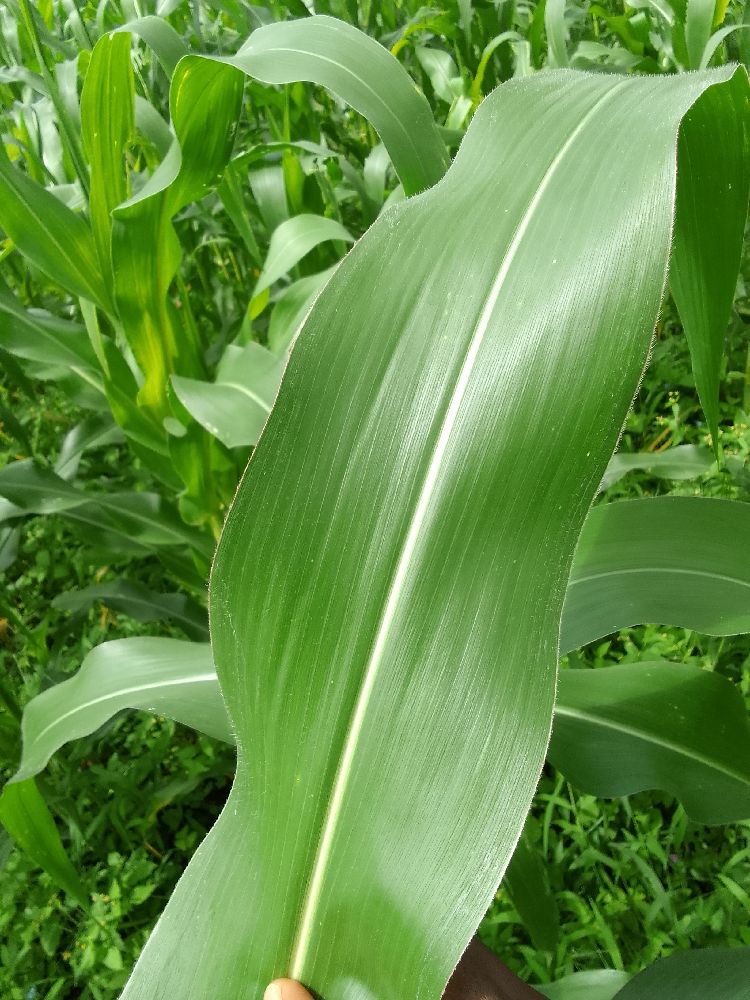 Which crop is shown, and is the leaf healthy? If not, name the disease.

maize, healthy
